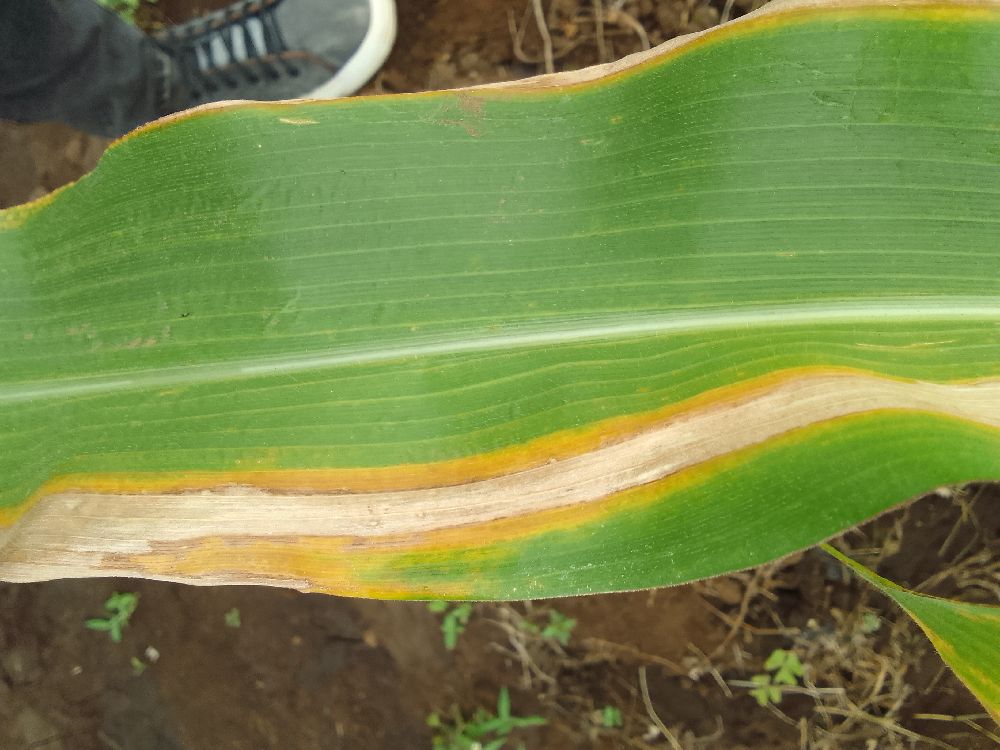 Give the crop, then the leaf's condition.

maize, maize lethal necrosis
